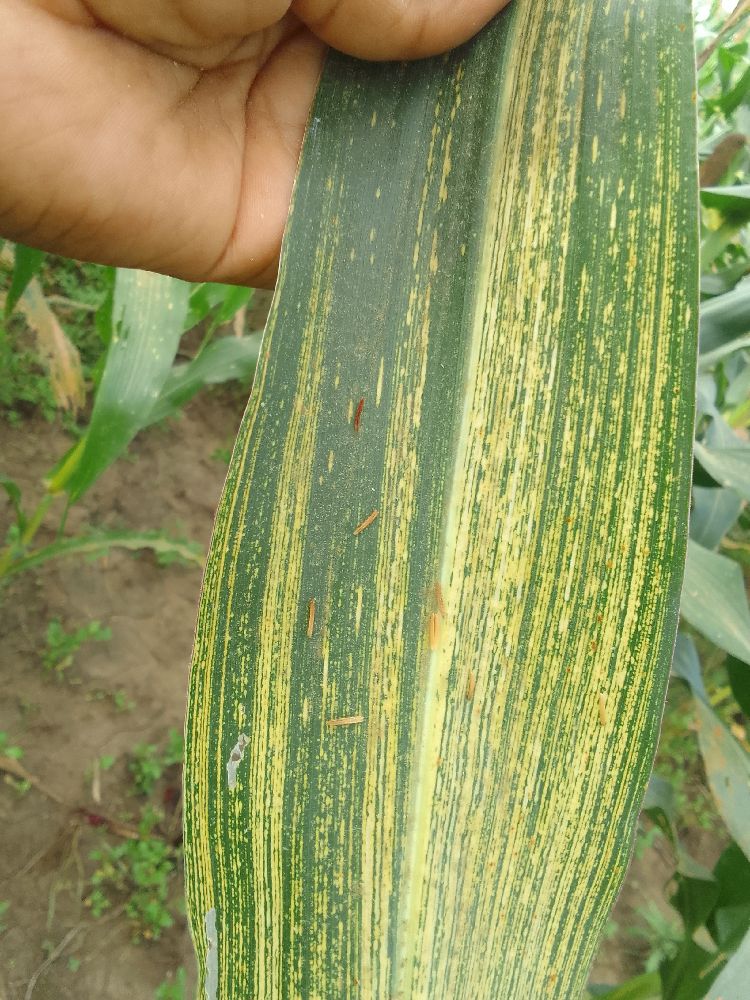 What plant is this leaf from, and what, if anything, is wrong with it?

maize, maize streak virus
